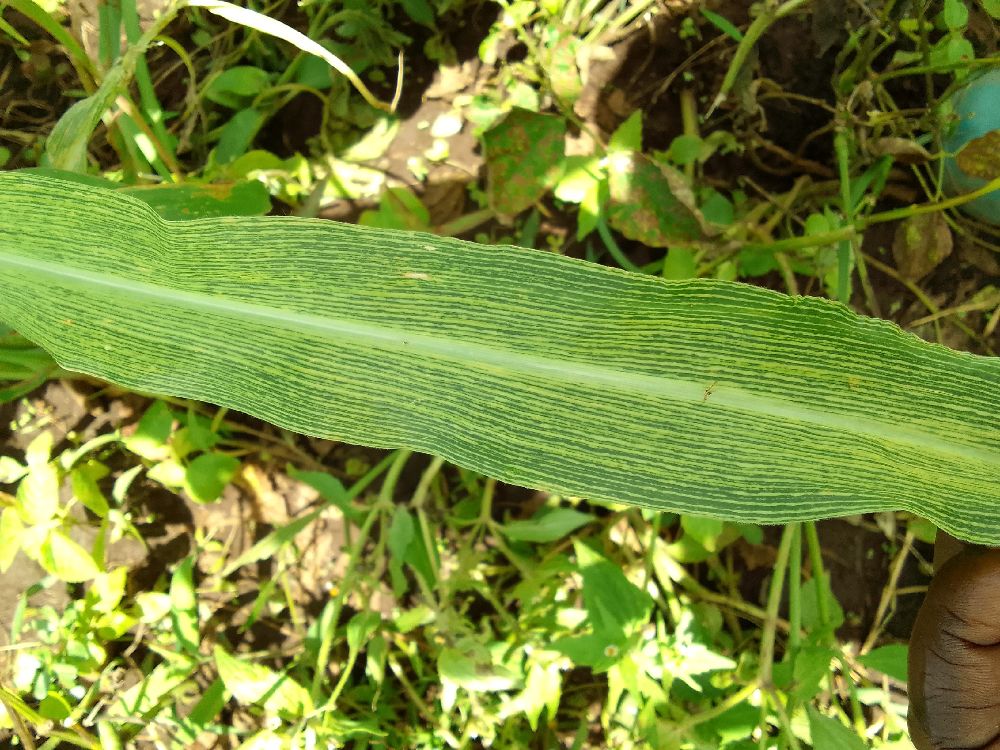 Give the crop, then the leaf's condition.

maize, maize streak virus
